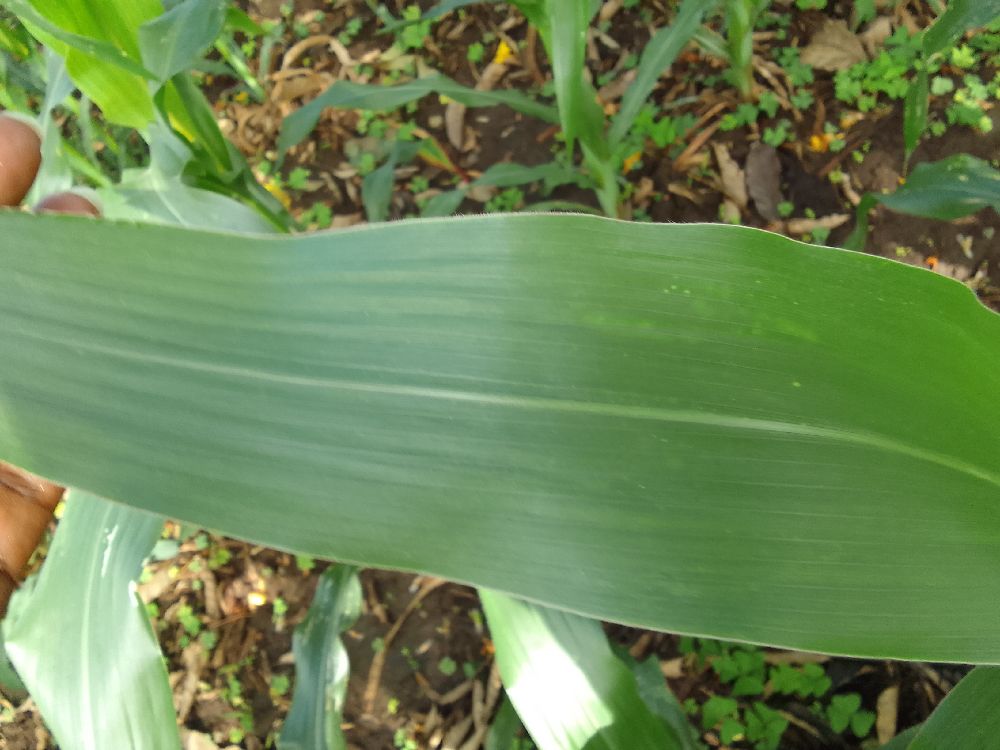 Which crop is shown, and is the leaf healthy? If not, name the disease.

maize, healthy
